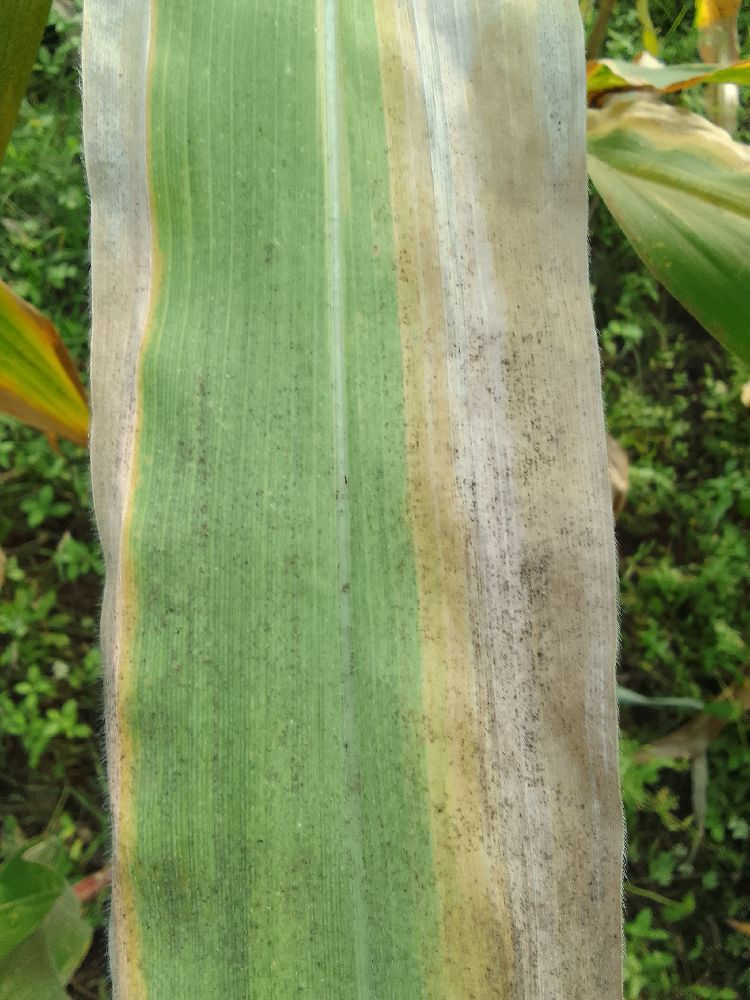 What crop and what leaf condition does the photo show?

maize, maize lethal necrosis
